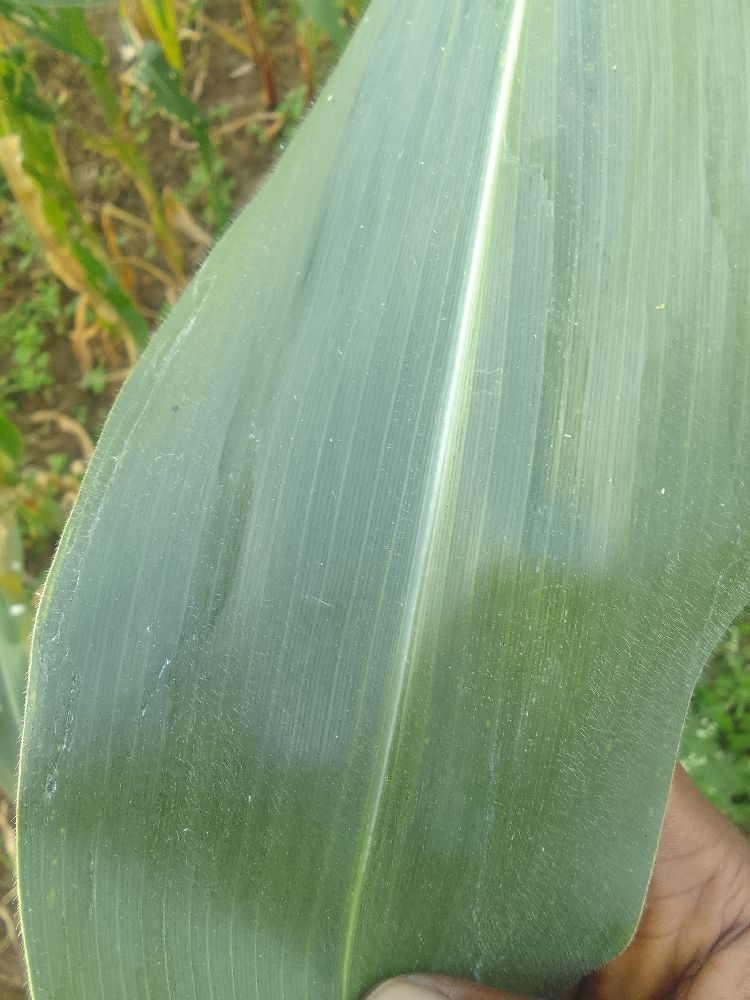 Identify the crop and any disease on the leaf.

maize, healthy
